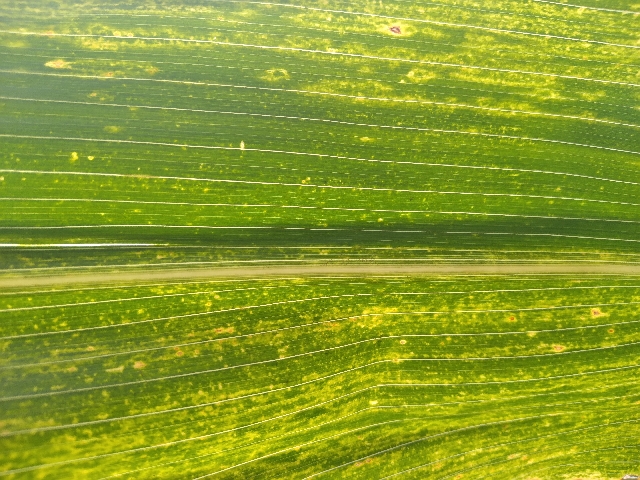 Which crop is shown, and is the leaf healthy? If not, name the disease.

maize, maize lethal necrosis
